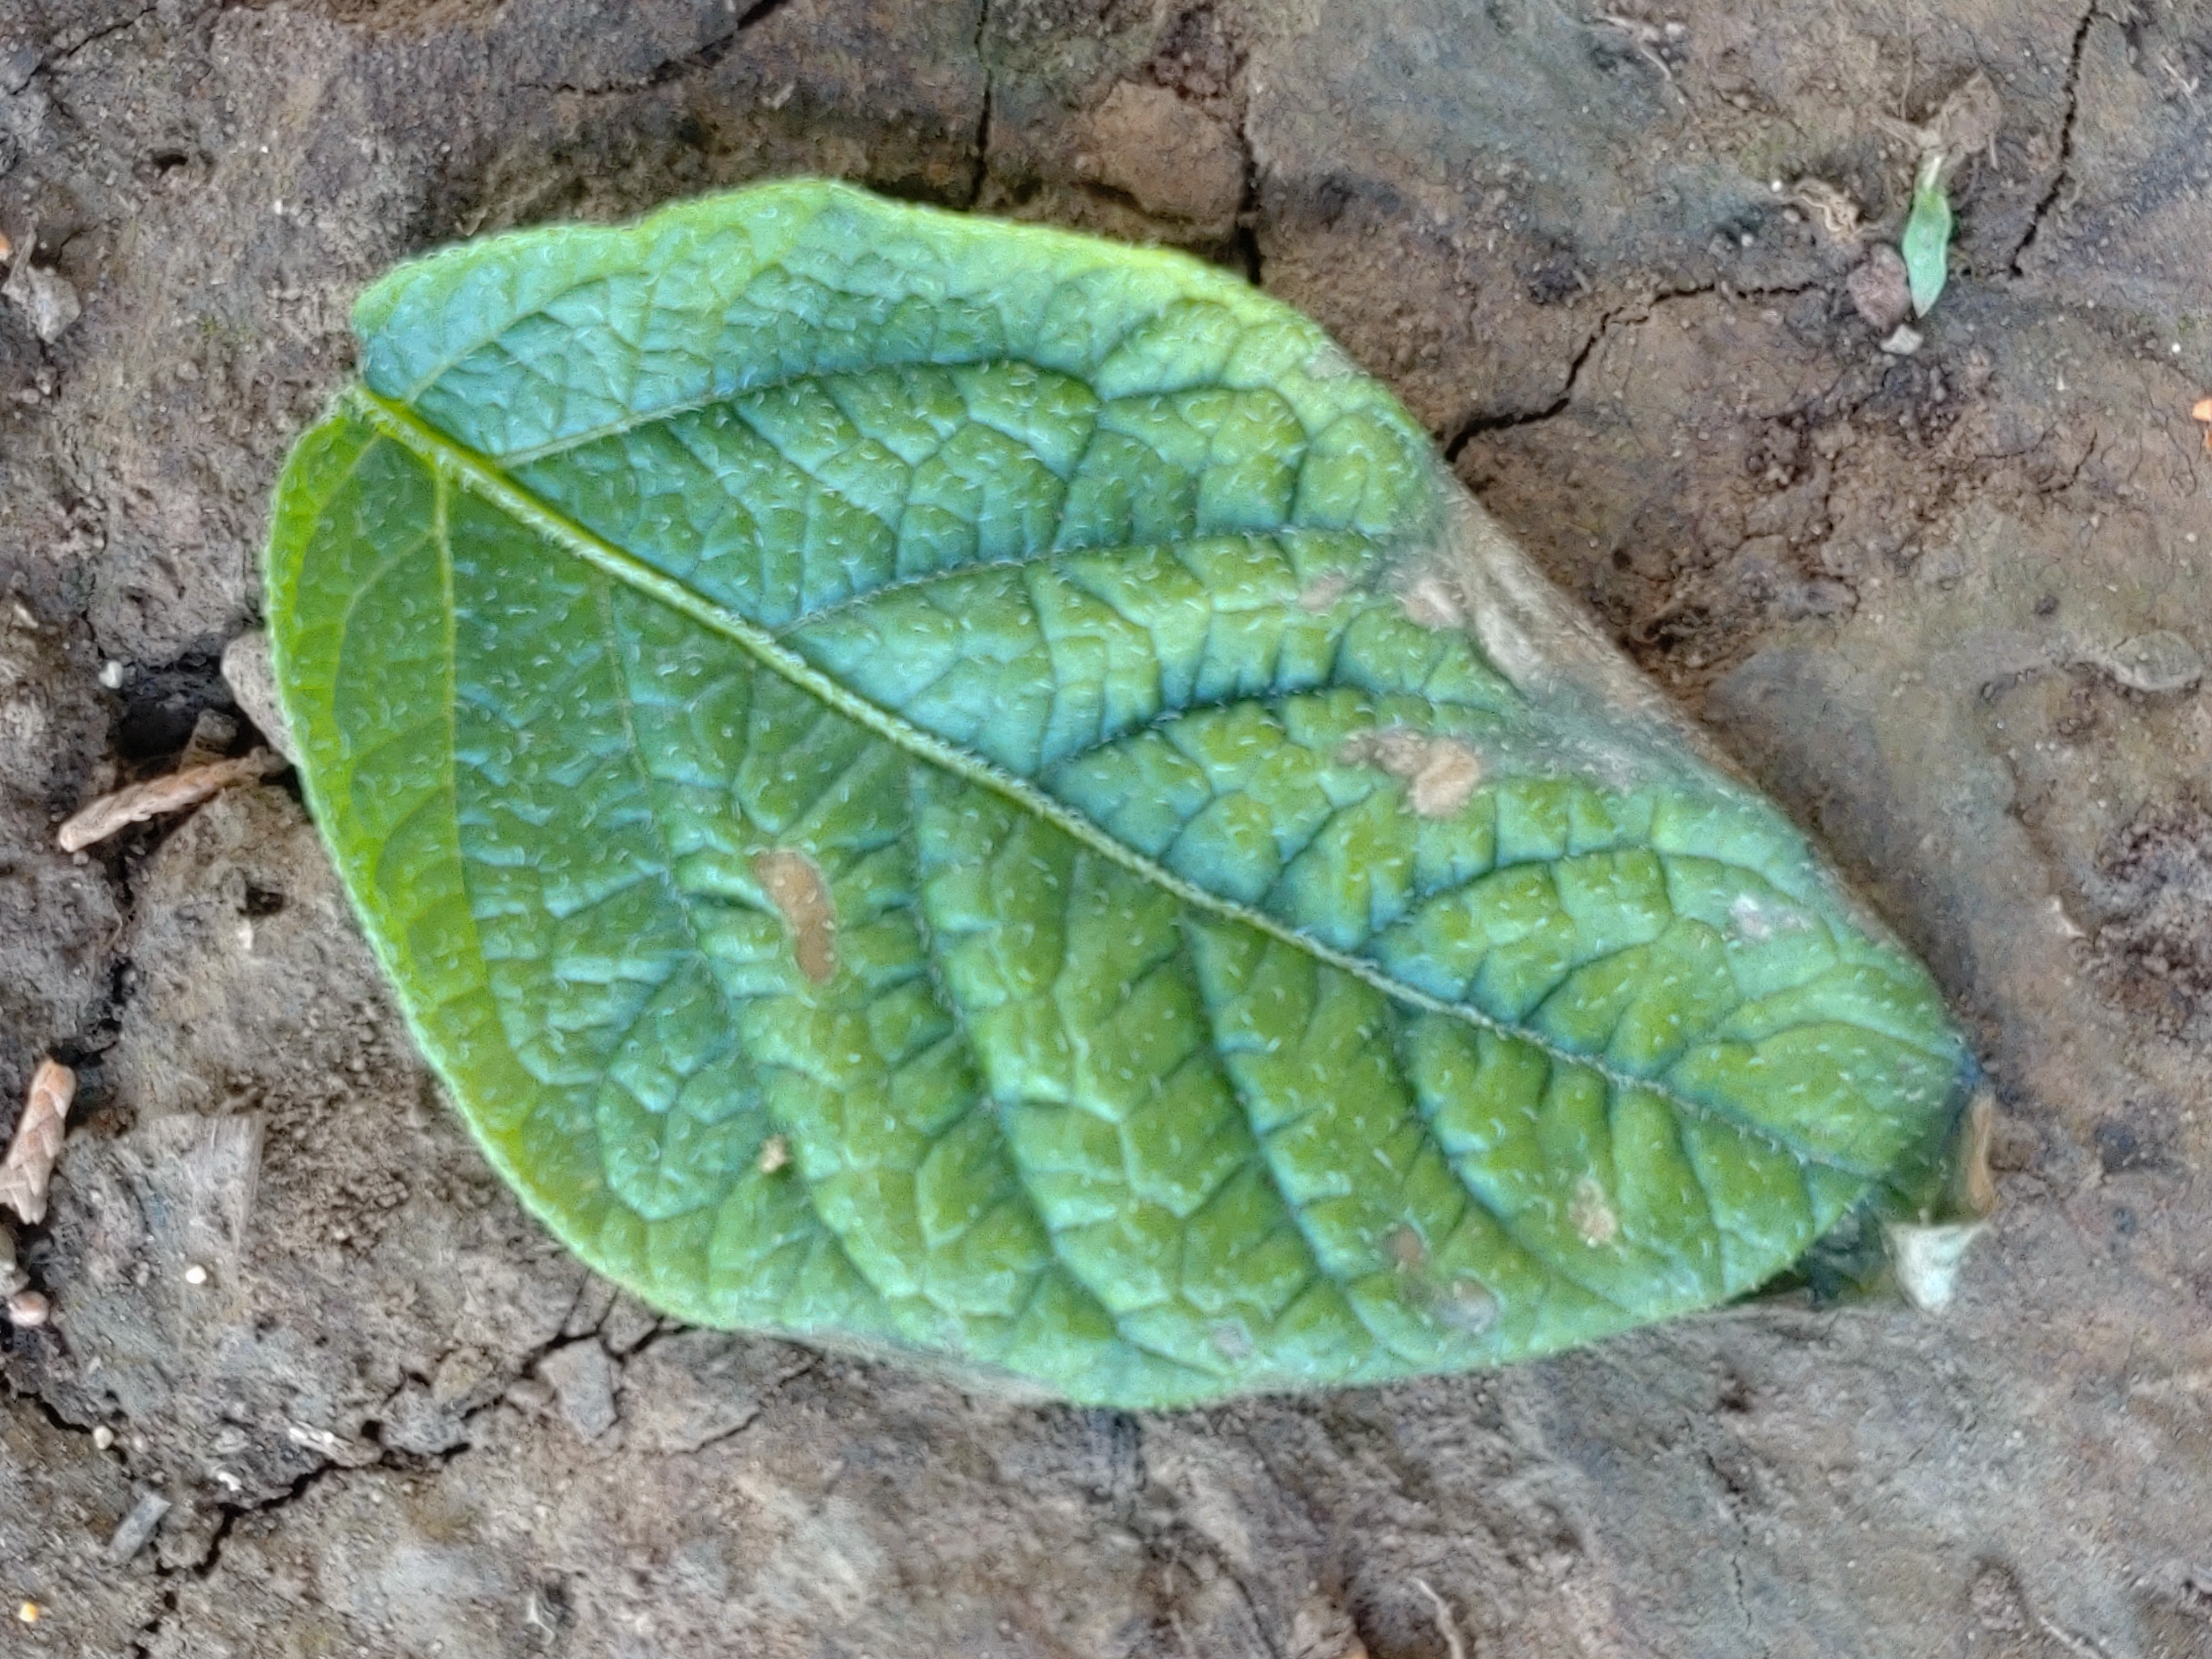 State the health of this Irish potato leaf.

early blight
